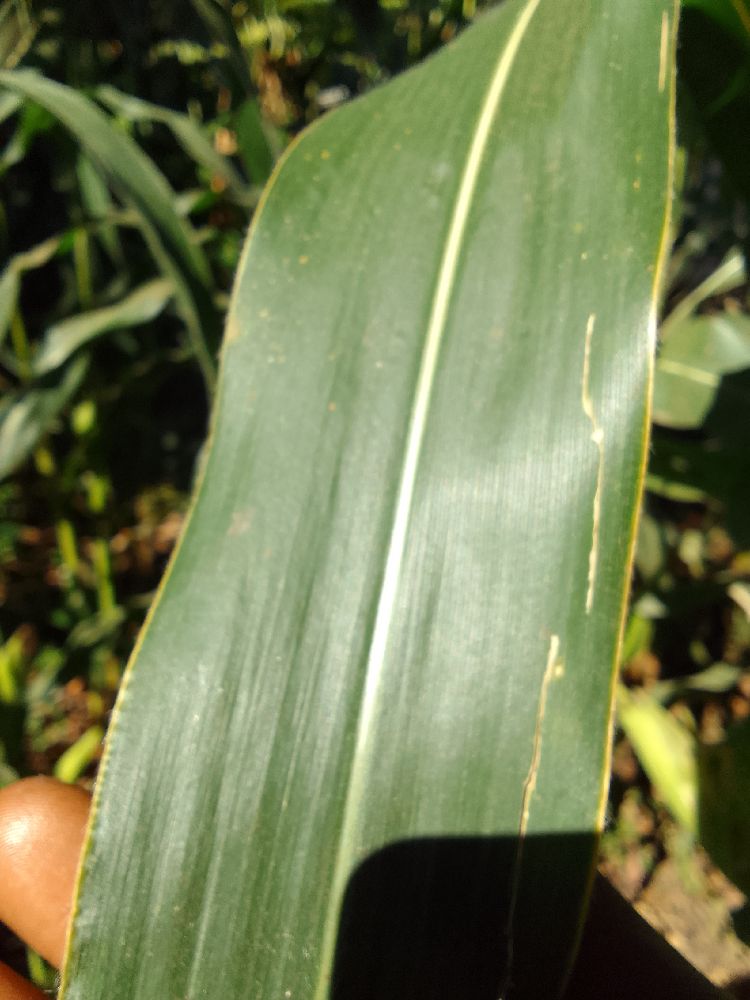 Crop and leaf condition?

maize, healthy
